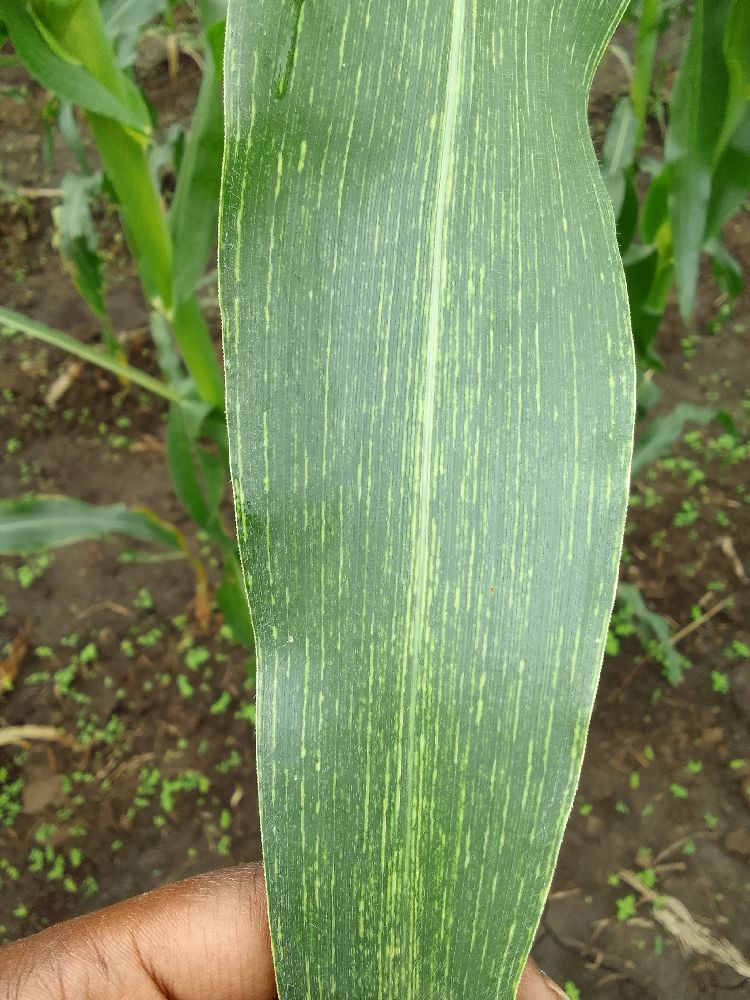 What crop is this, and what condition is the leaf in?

maize, maize streak virus
